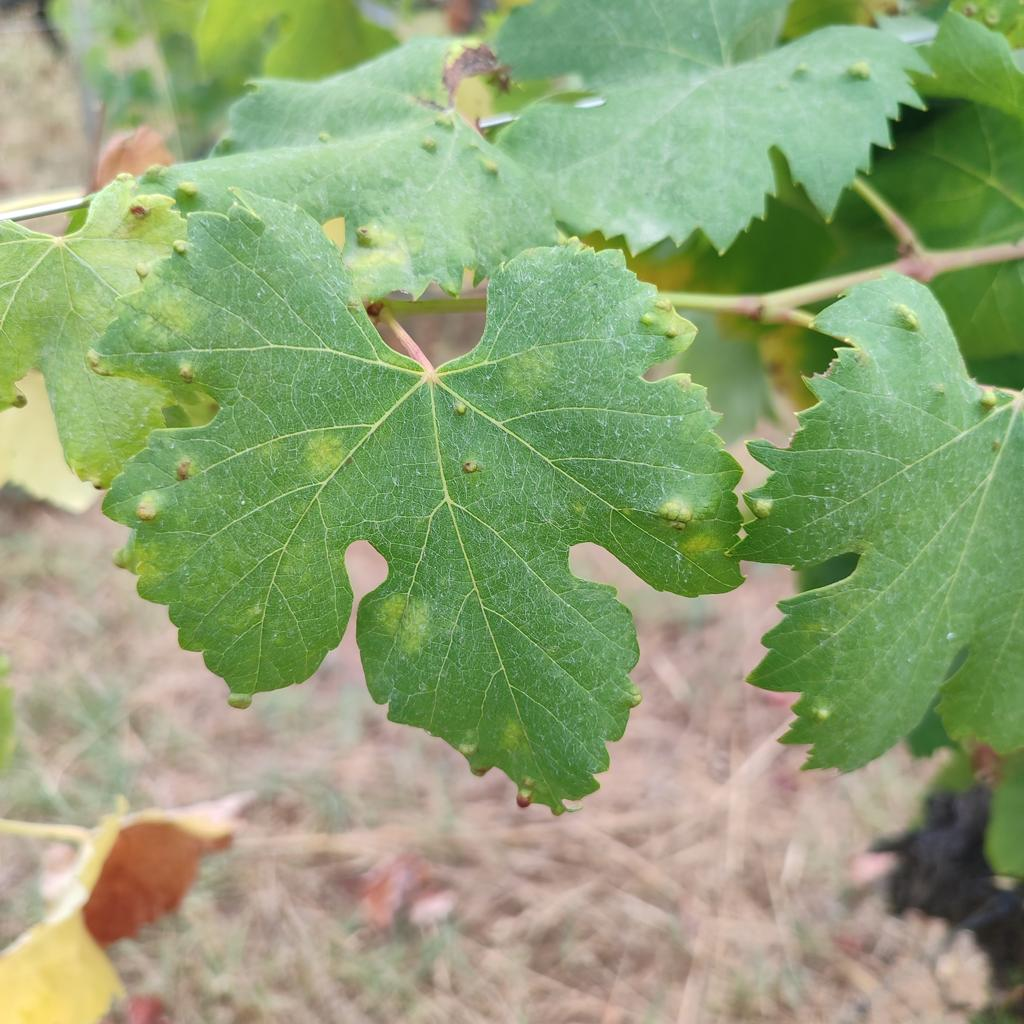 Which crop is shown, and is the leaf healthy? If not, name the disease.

grapevine, erineum mite
